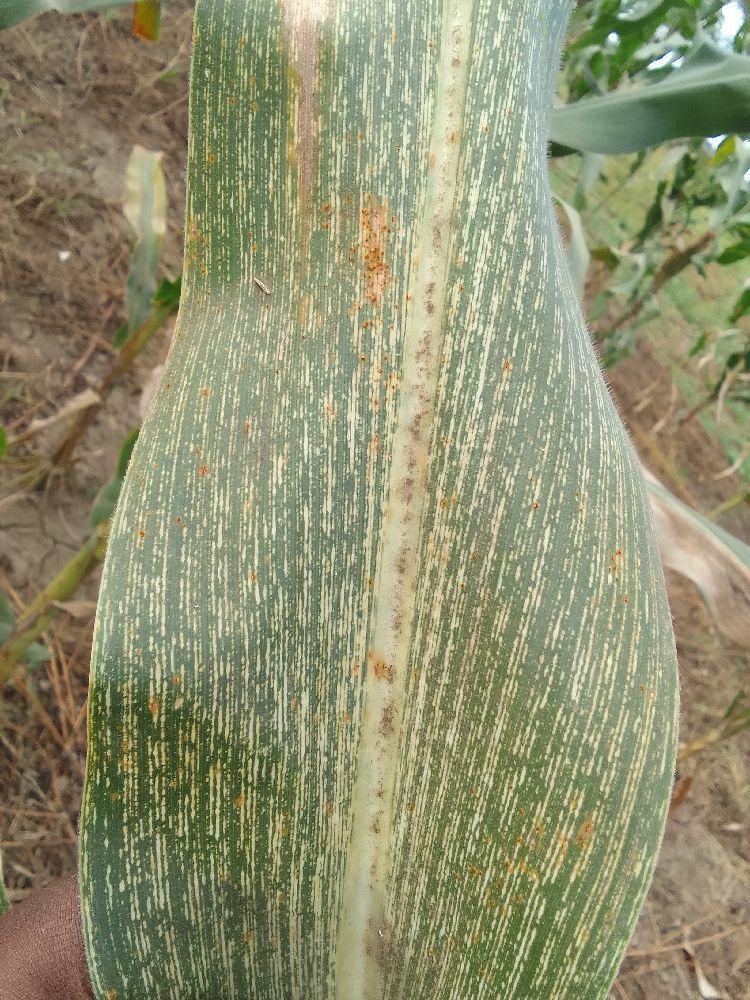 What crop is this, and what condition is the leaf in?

maize, maize streak virus
